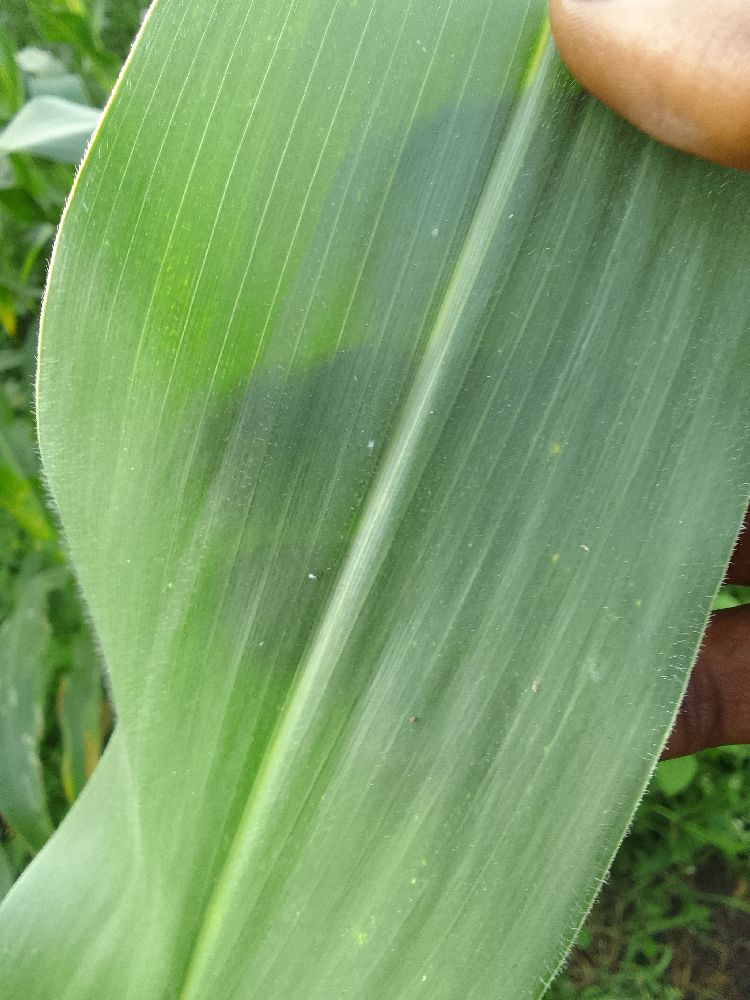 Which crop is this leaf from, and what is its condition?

maize, healthy
